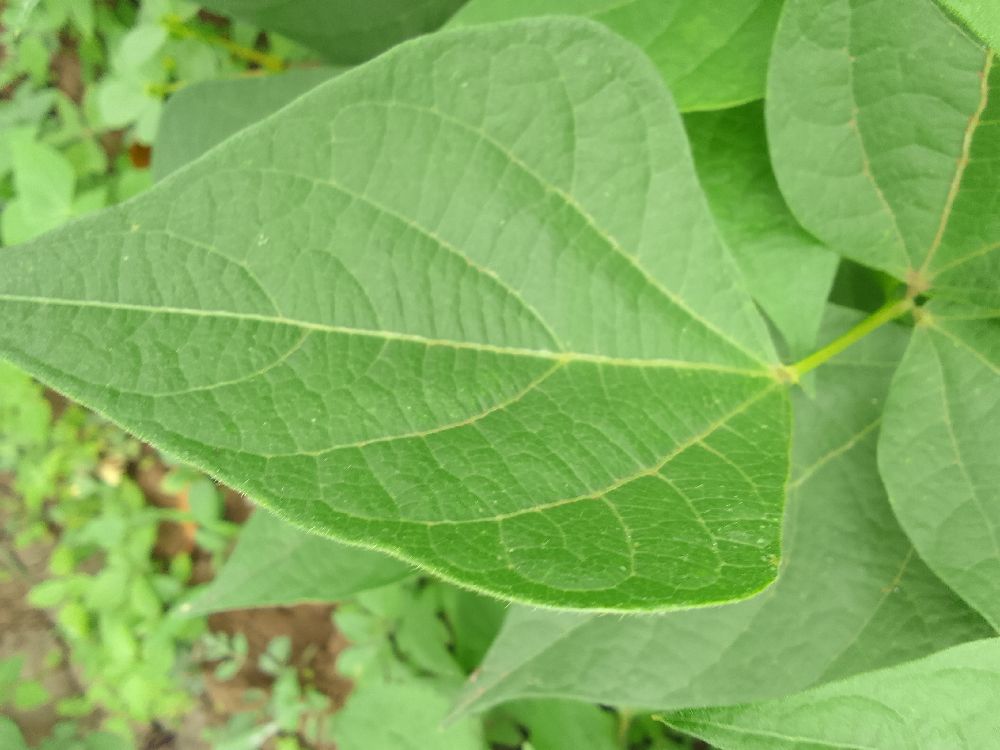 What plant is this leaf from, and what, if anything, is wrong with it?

common bean, healthy
